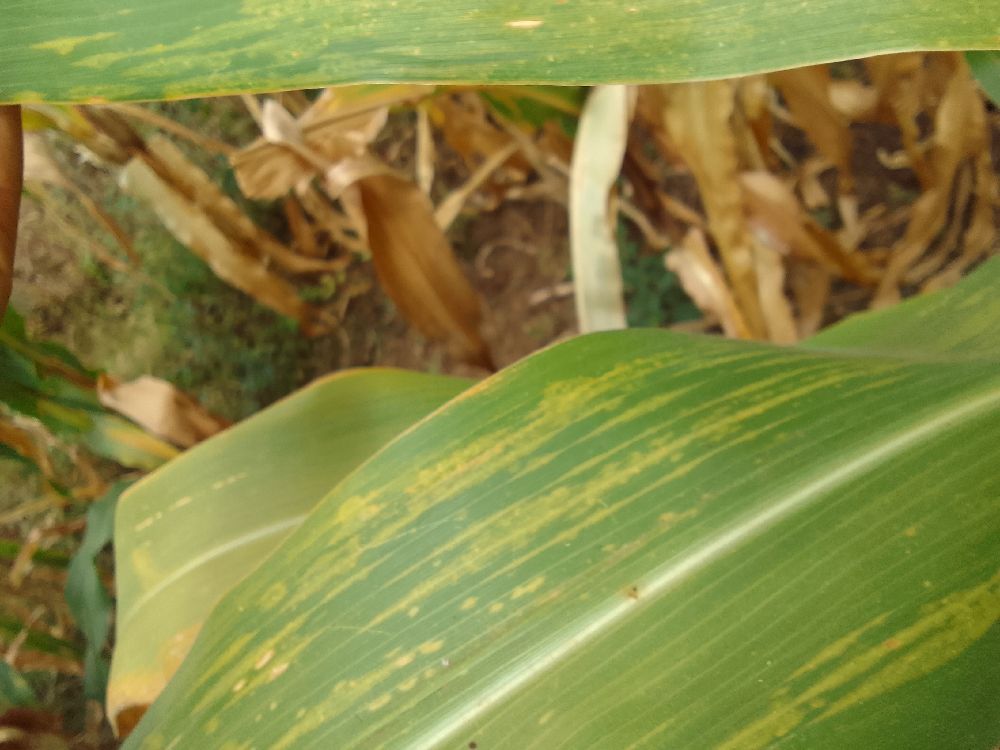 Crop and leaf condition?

maize, maize lethal necrosis
